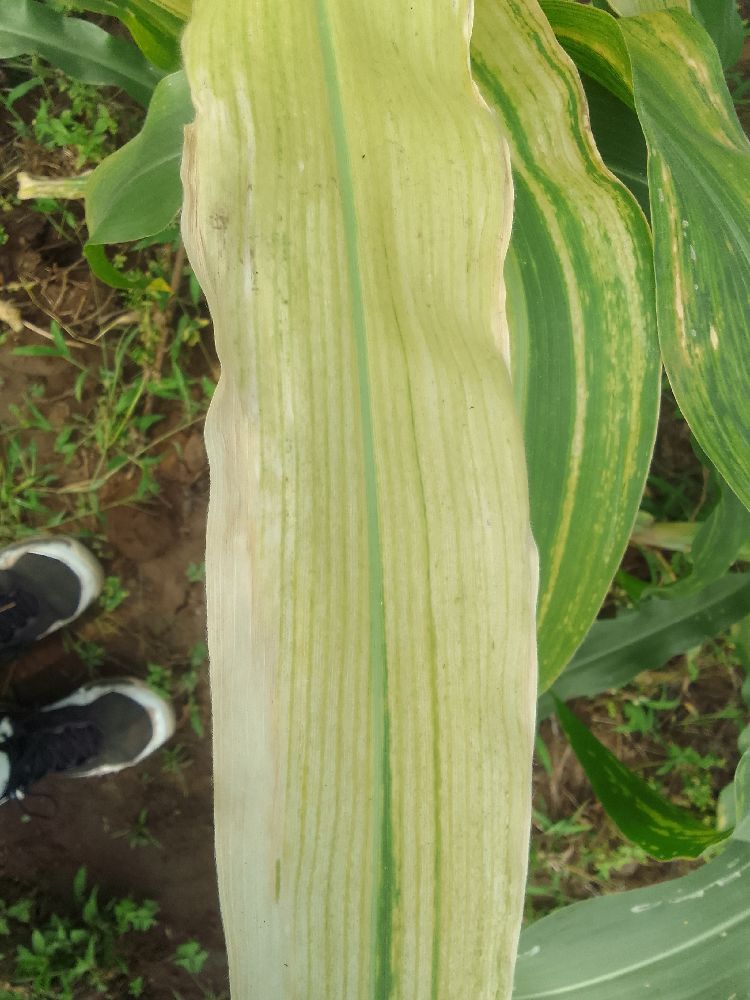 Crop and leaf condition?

maize, maize lethal necrosis
